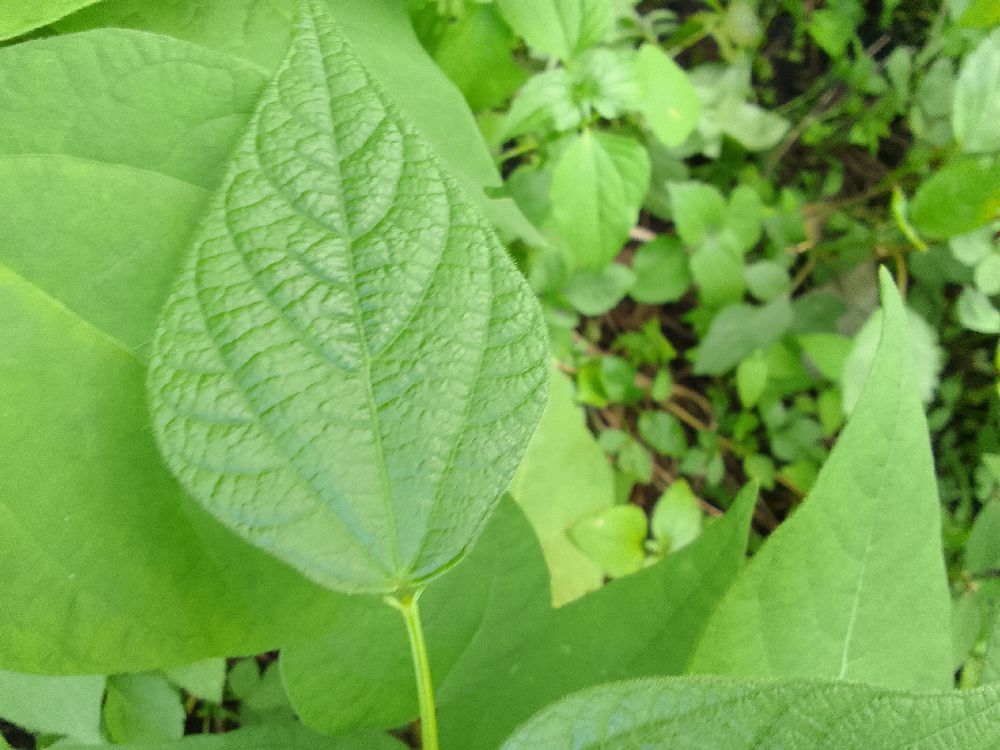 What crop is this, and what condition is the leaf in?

common bean, healthy
